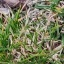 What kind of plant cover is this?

grass
